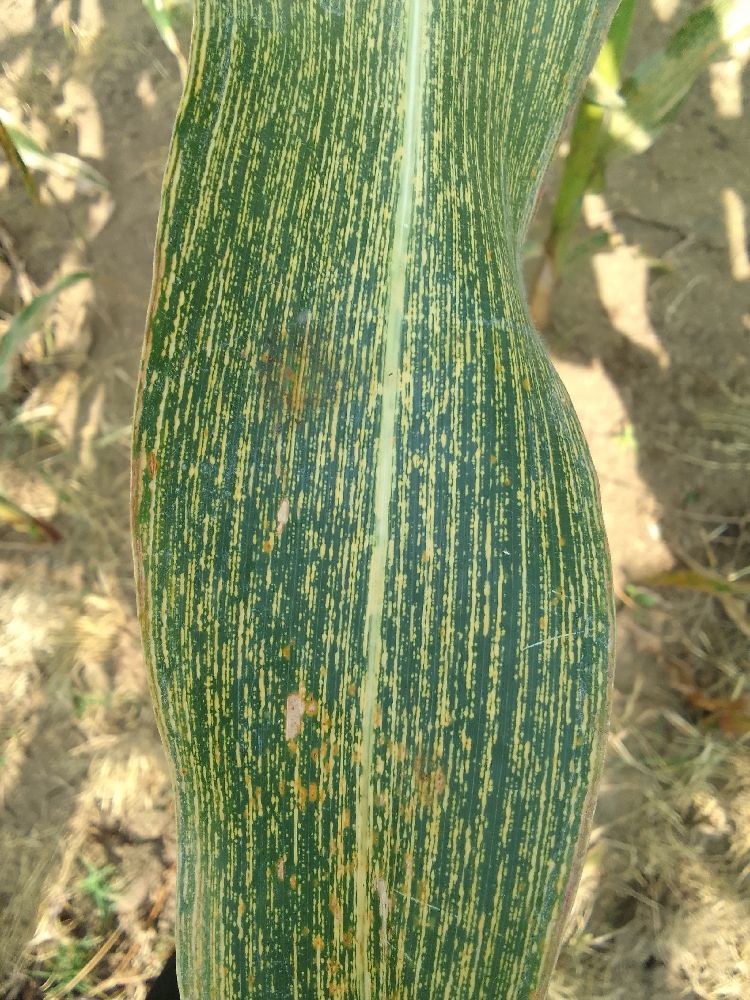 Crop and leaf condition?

maize, maize streak virus
